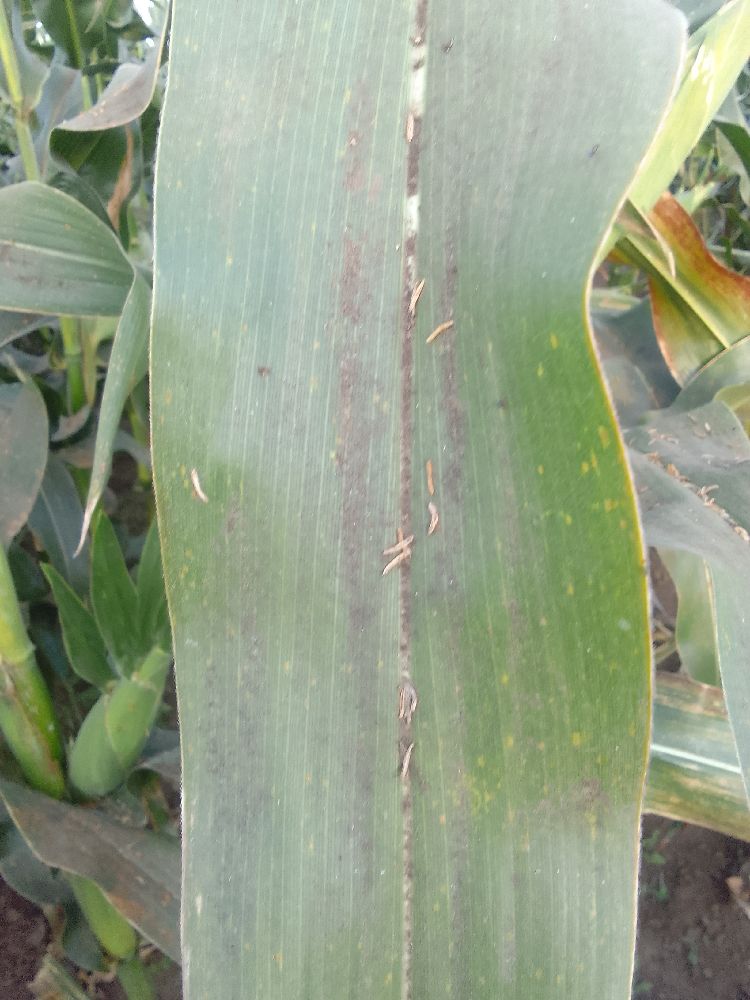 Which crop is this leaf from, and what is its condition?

maize, healthy
